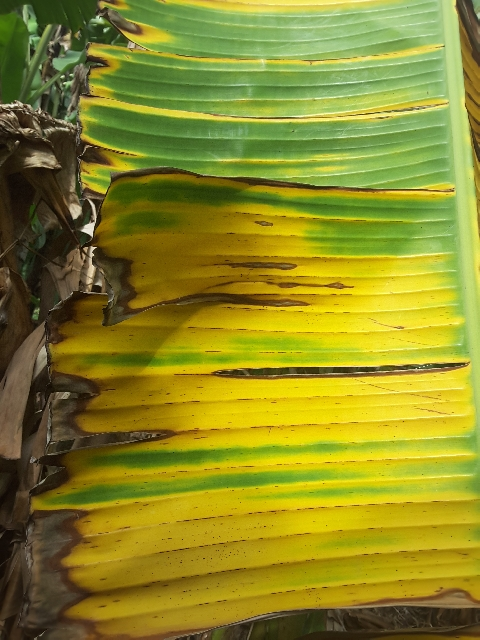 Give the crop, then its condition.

banana, fusarium wilt race 1
